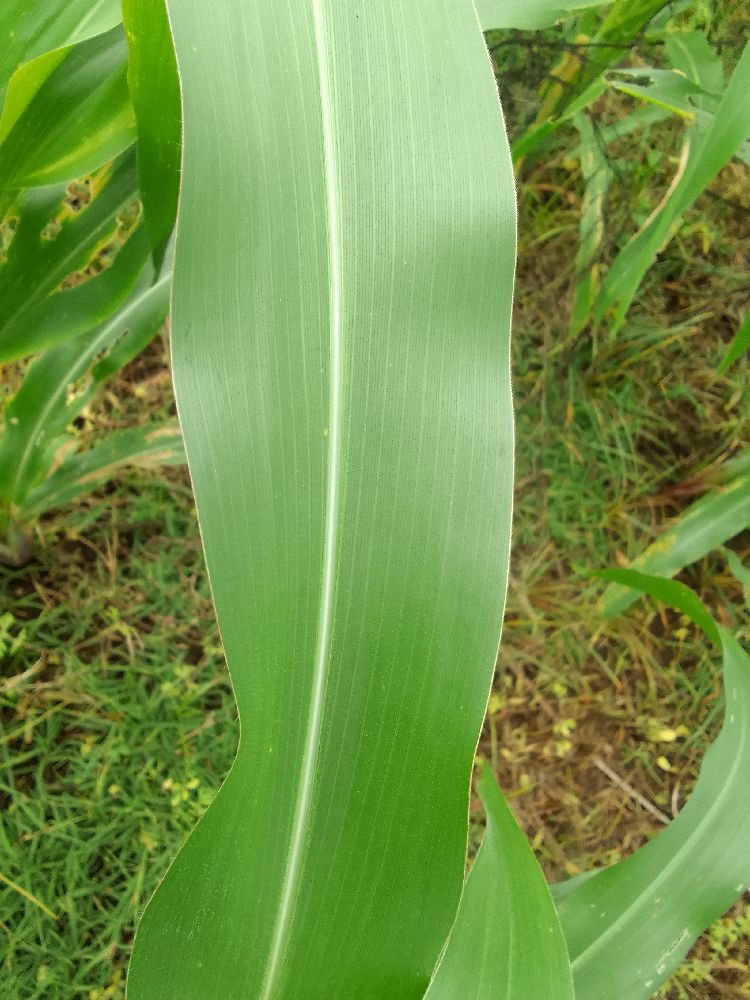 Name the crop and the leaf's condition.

maize, healthy
